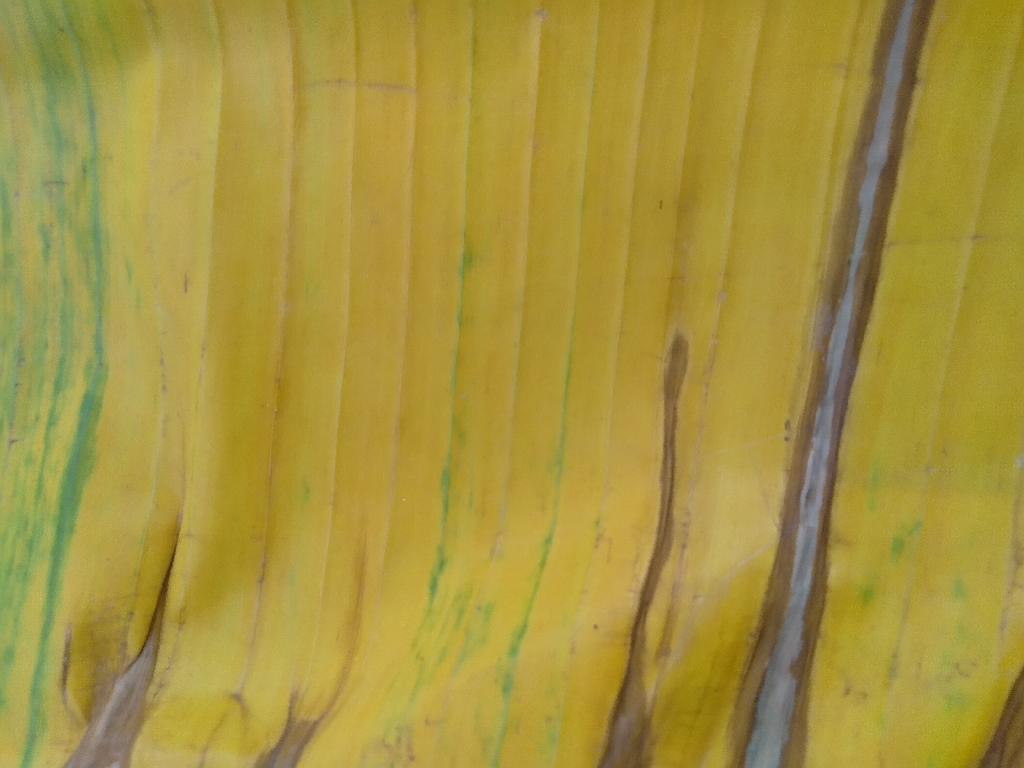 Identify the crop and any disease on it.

banana, fusarium wilt race 1
